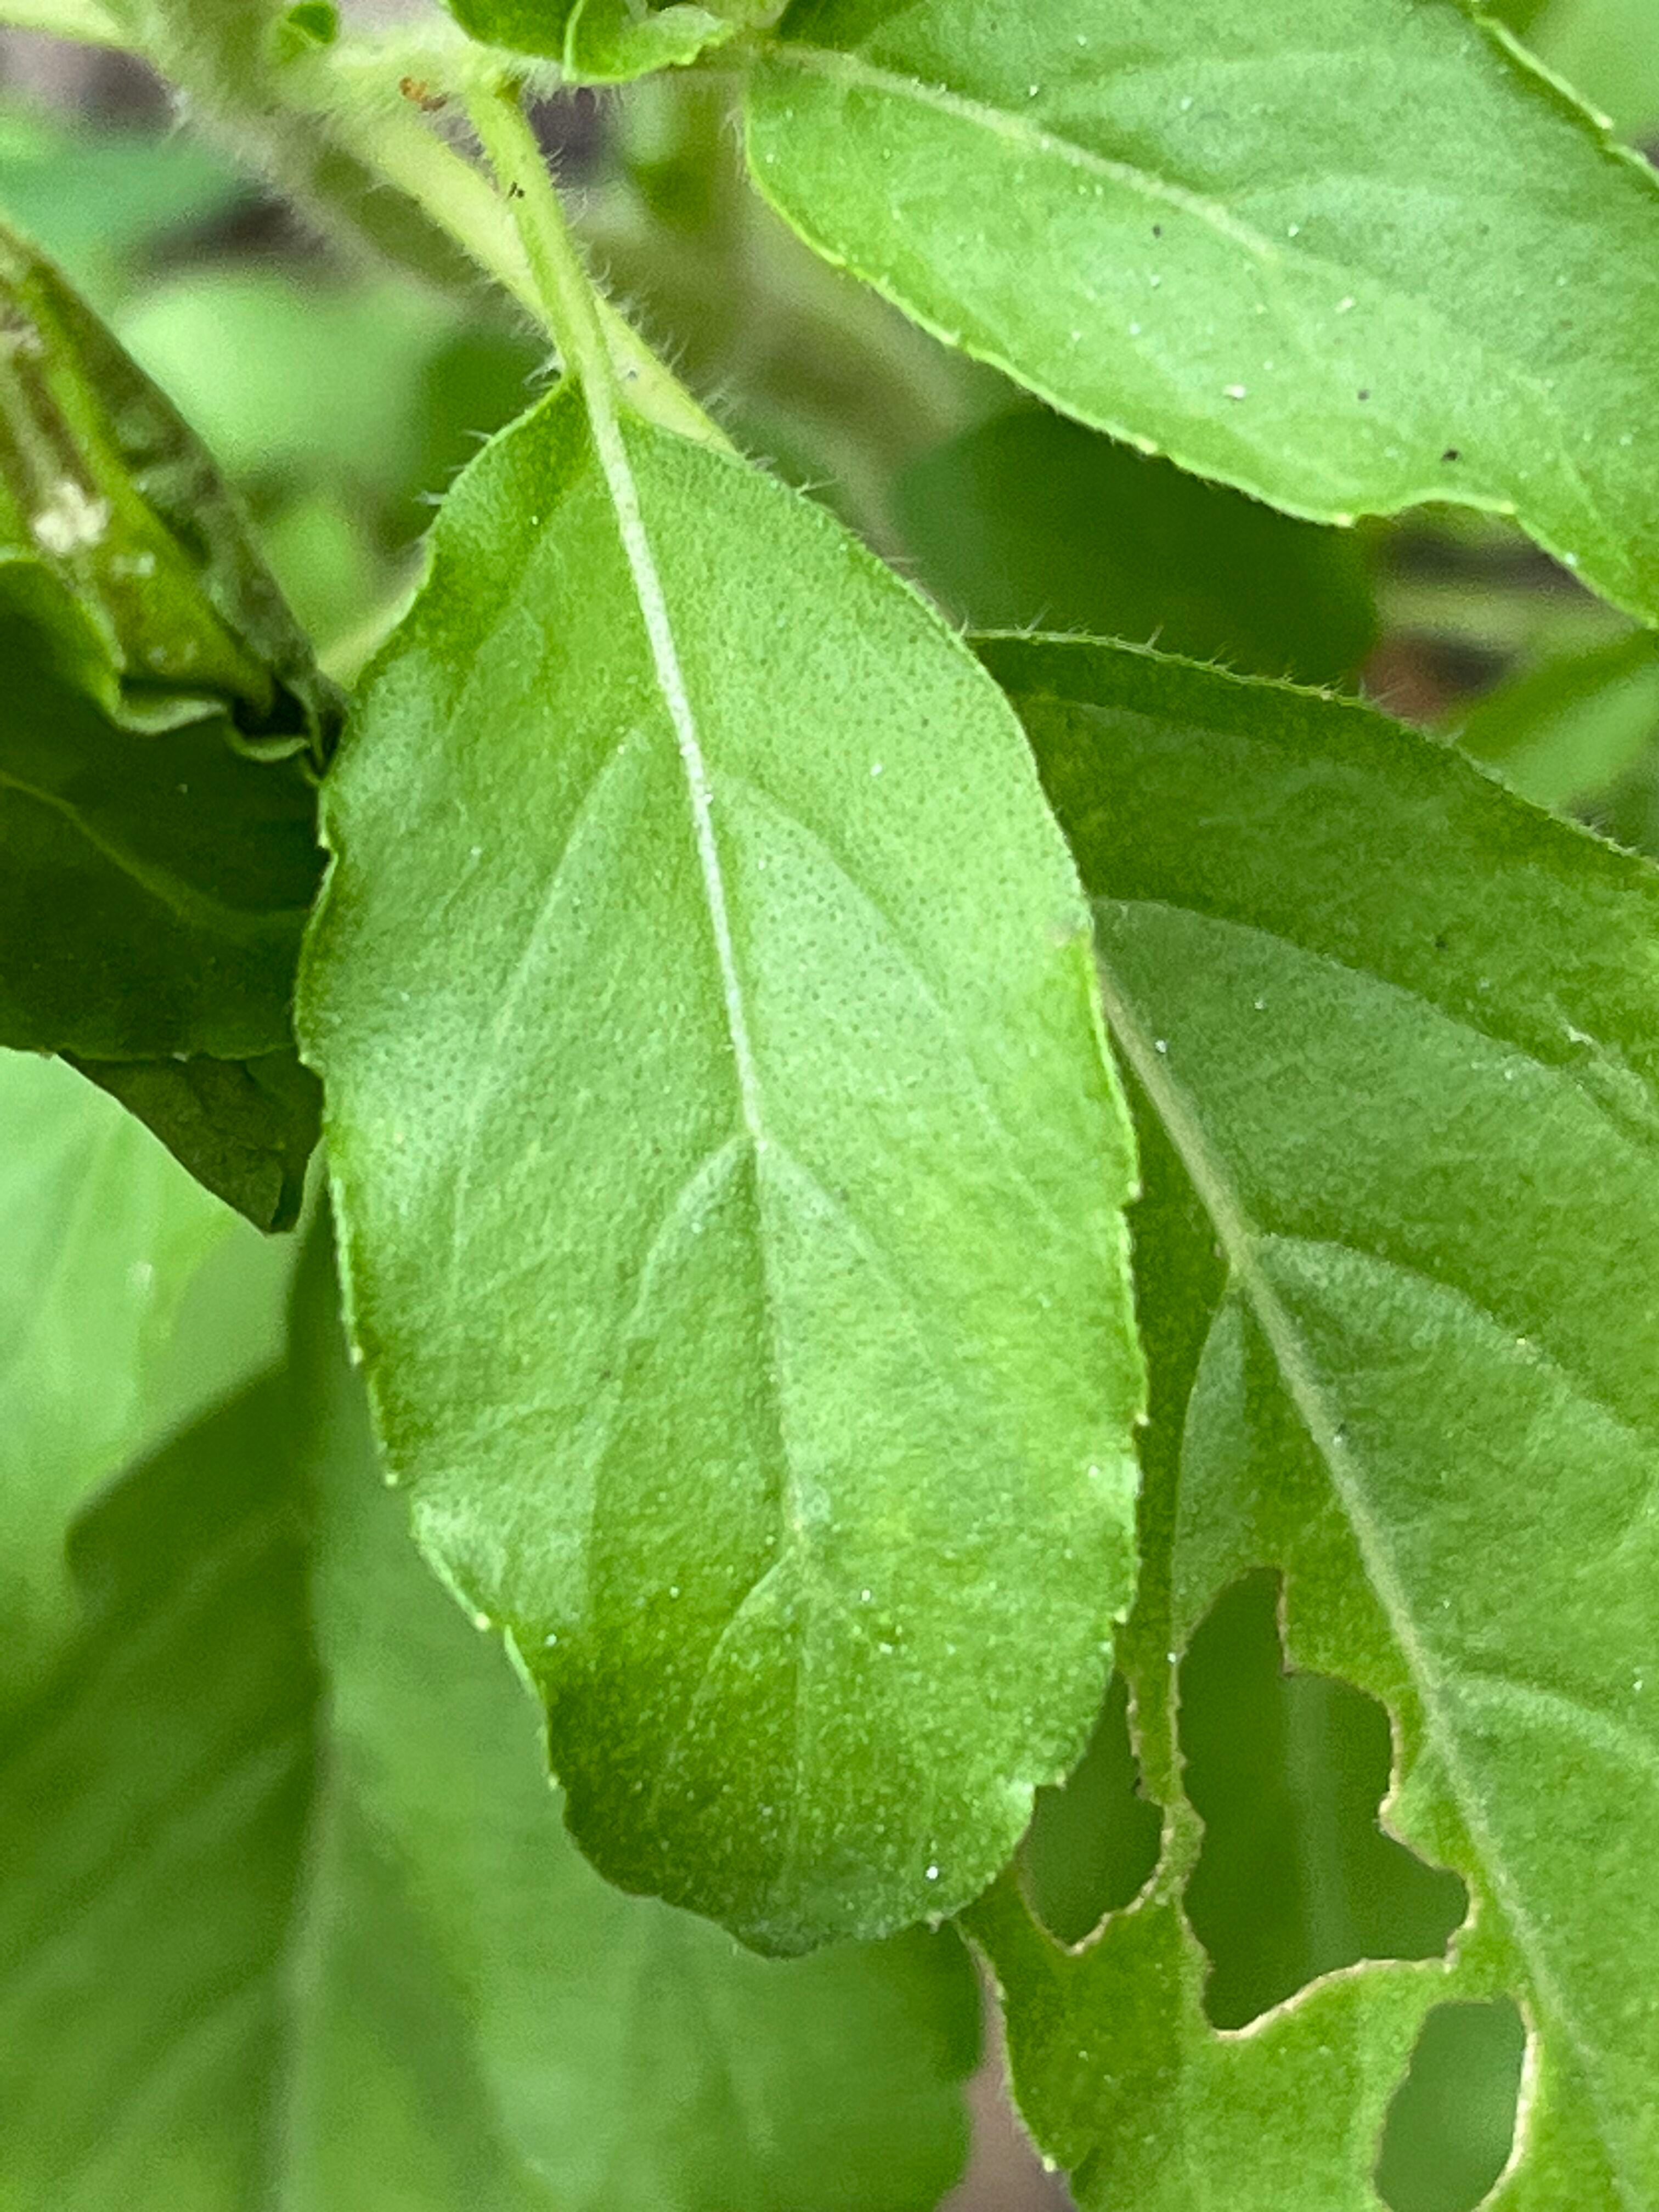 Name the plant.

tulshi
